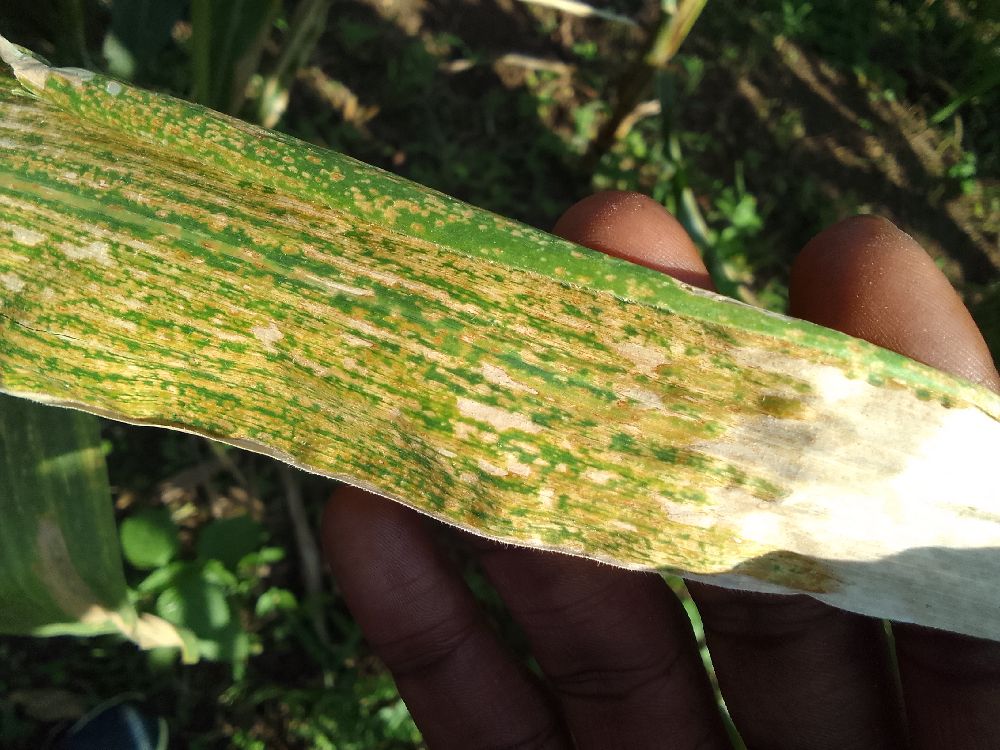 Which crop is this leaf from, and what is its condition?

maize, maize lethal necrosis
